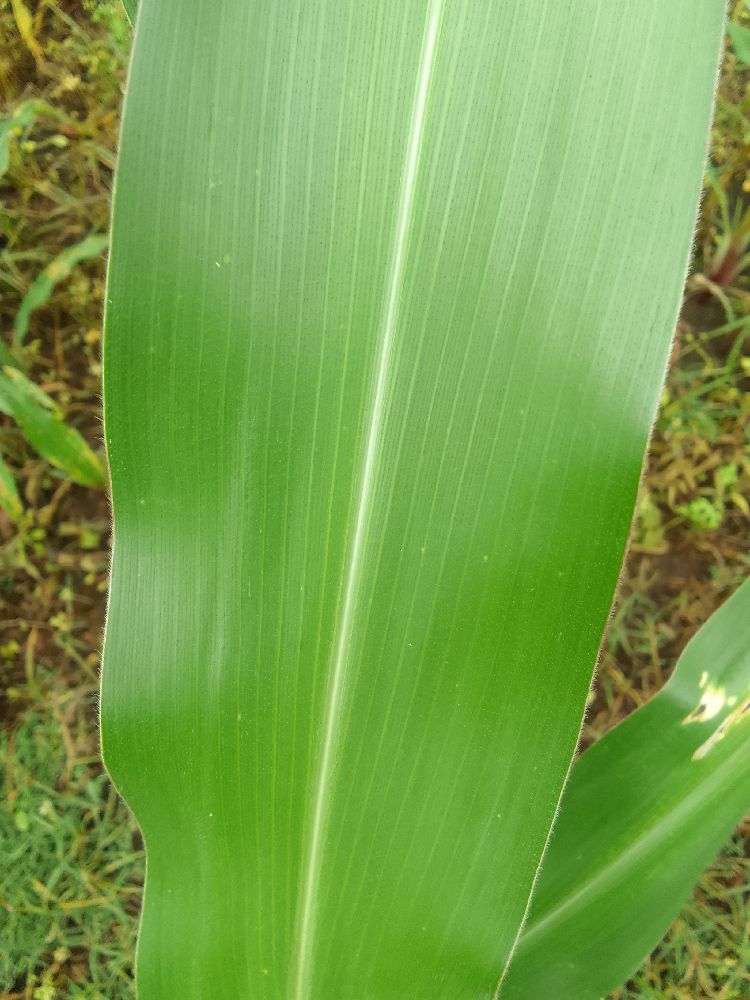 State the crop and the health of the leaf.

maize, healthy
